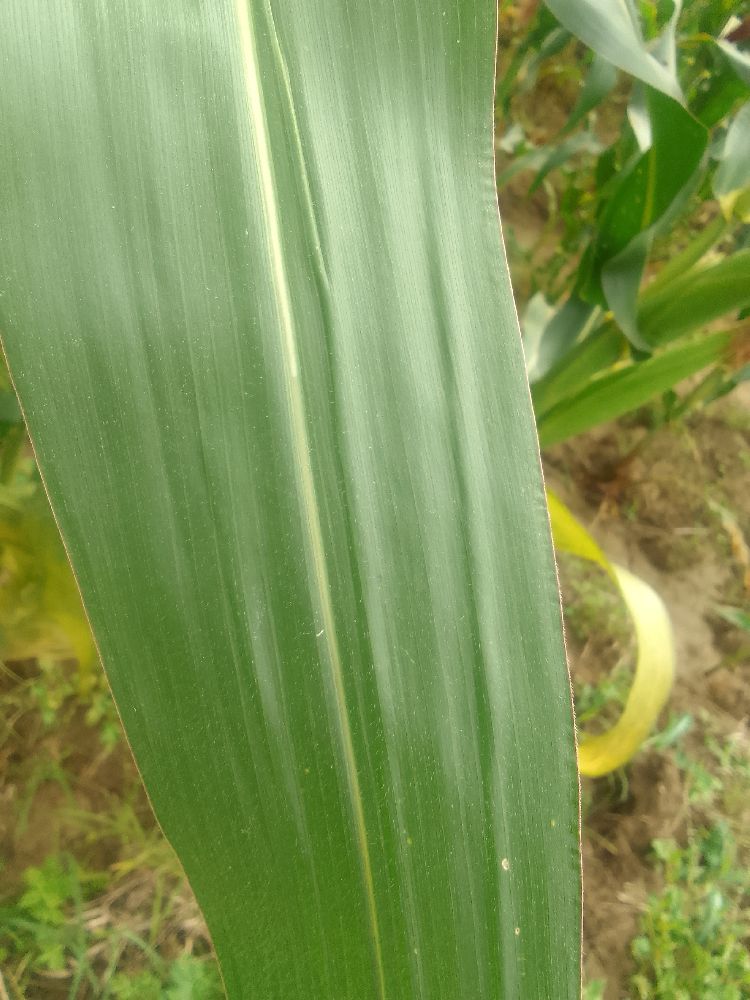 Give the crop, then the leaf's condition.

maize, healthy
